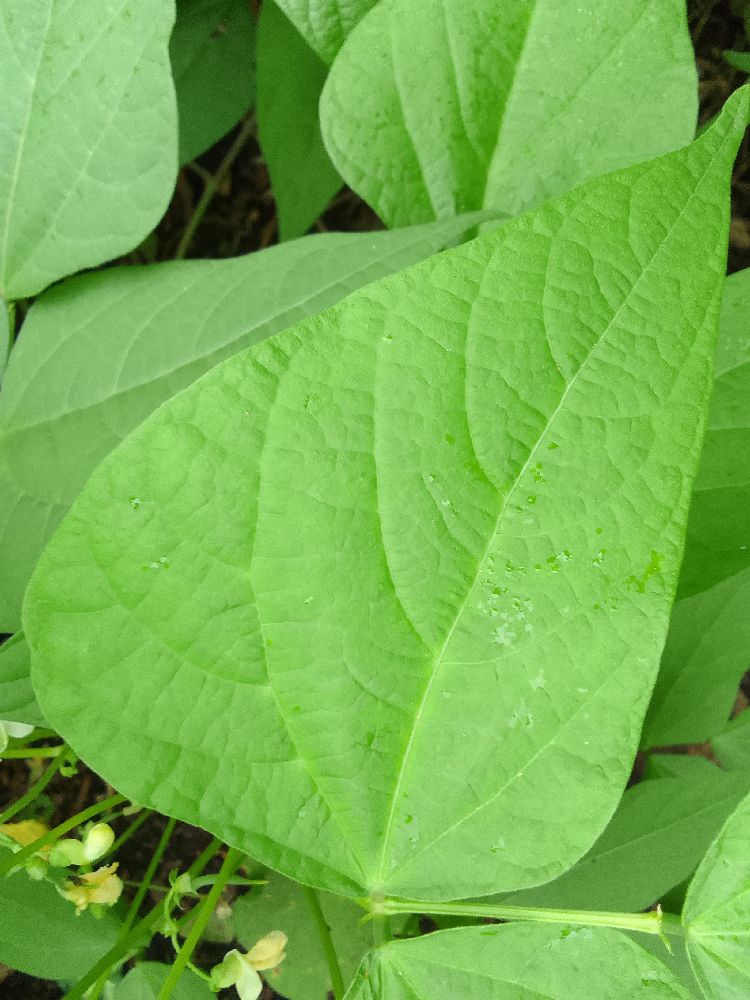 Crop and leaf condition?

common bean, healthy
